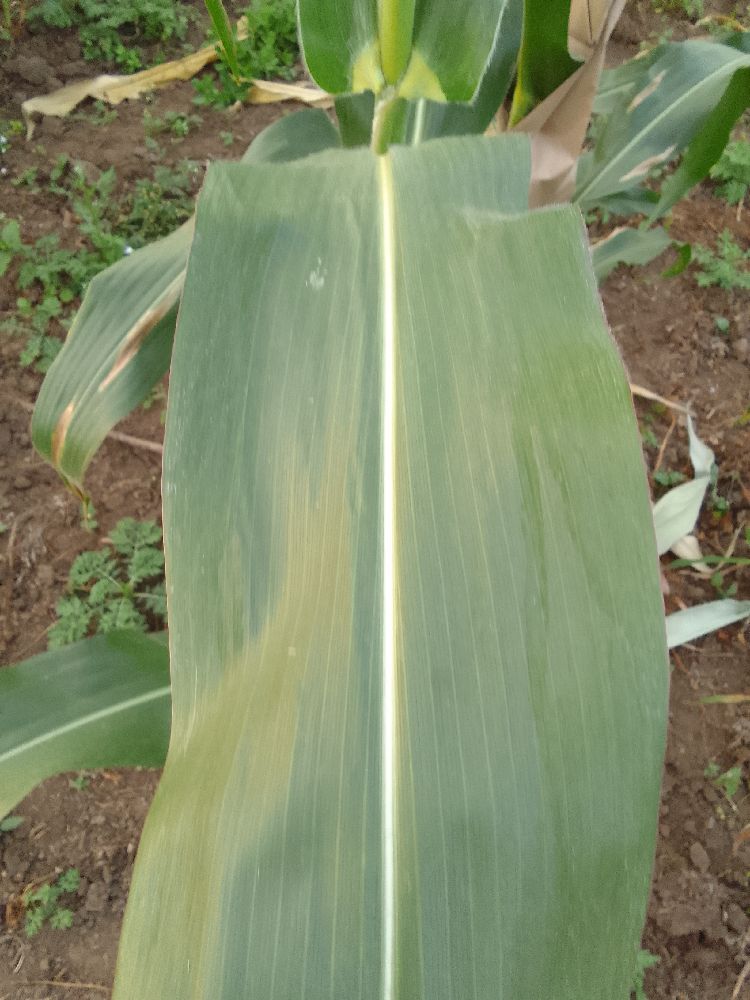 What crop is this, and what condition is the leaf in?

maize, healthy
